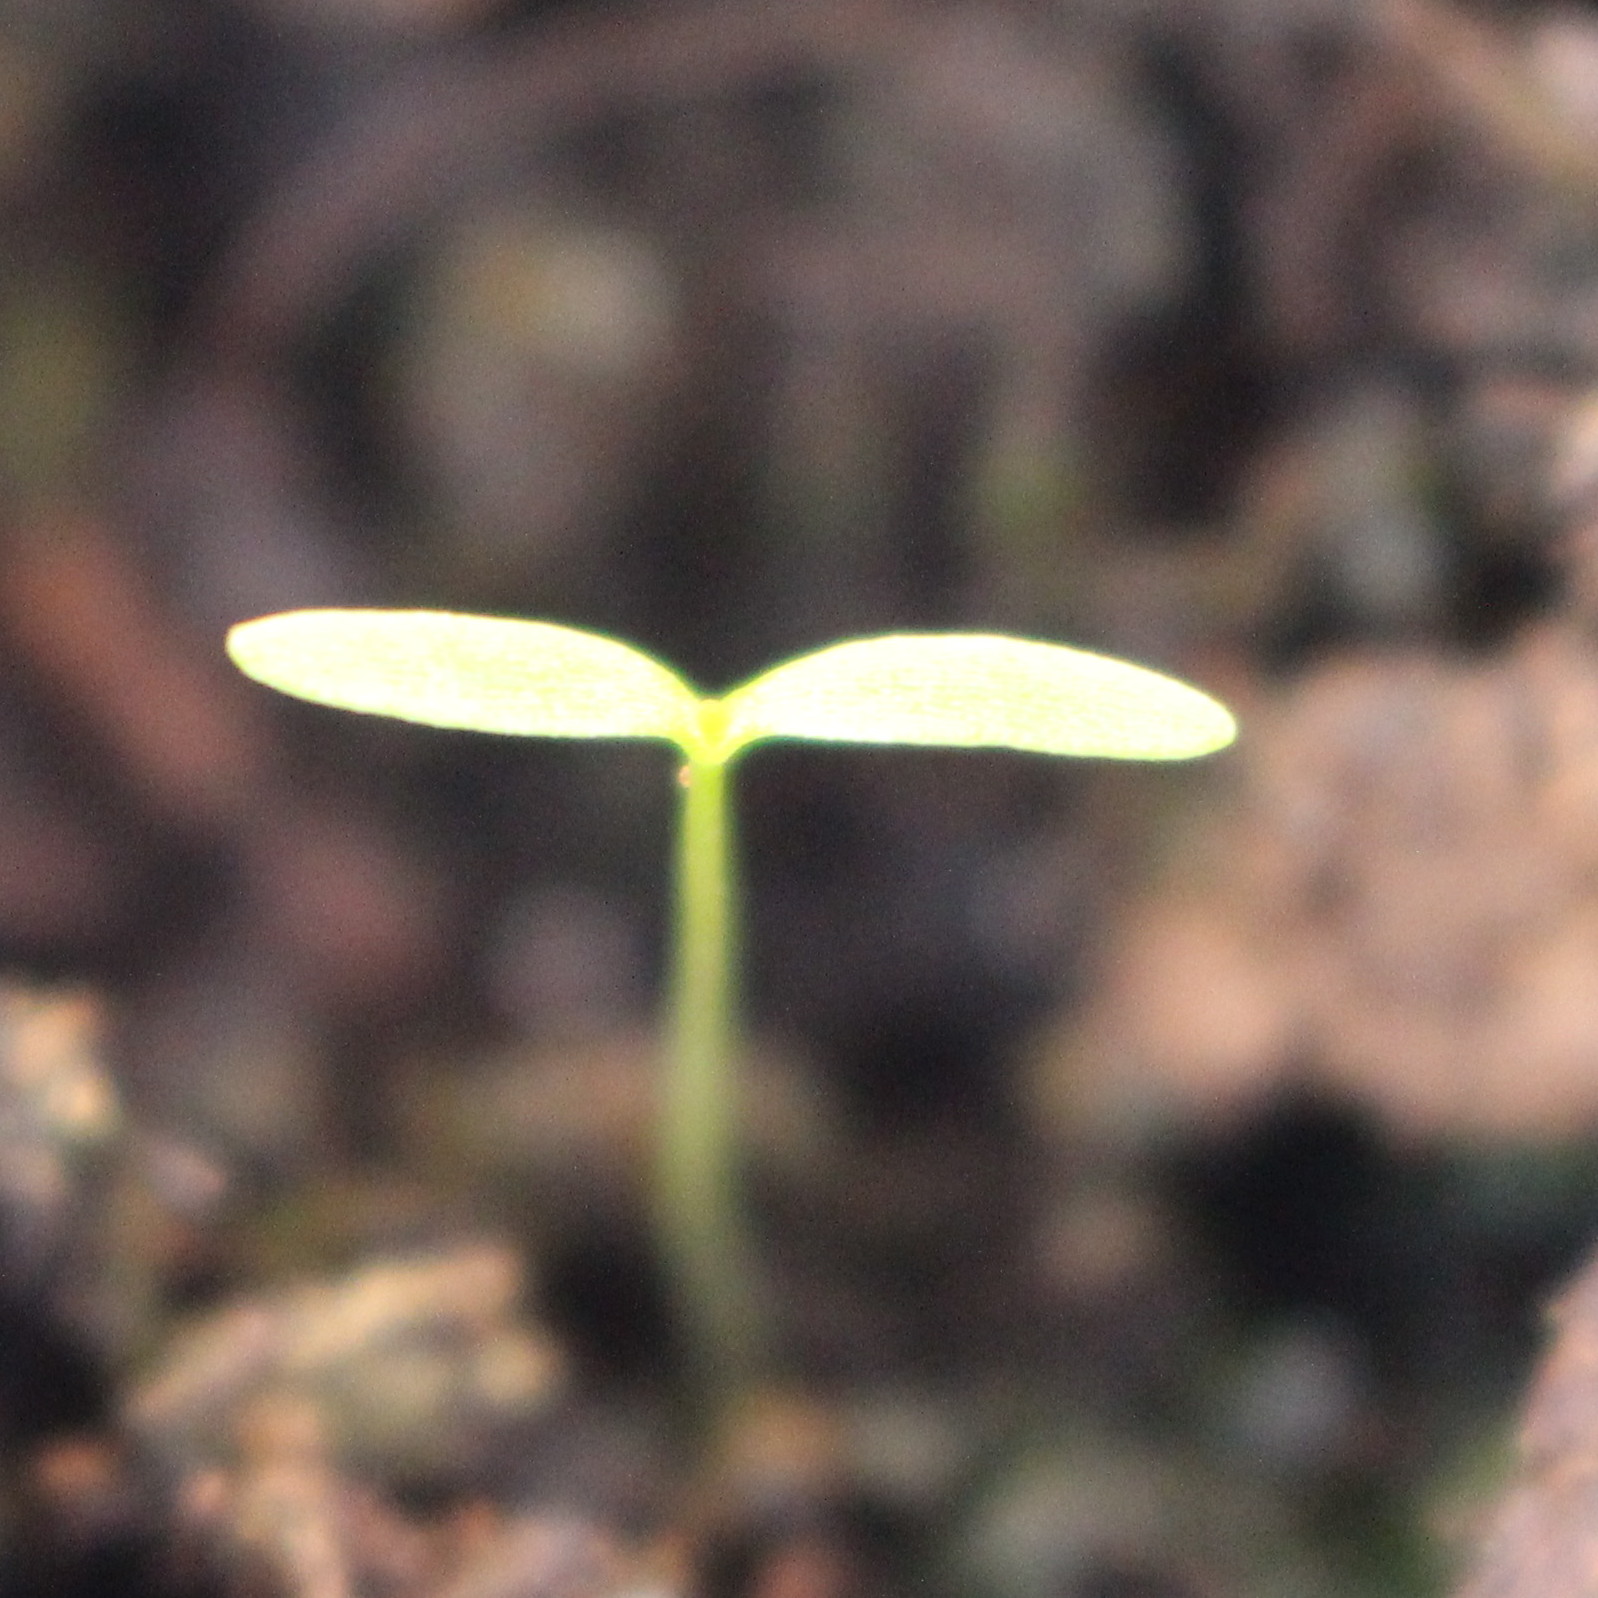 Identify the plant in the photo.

Papaver rhoeas
